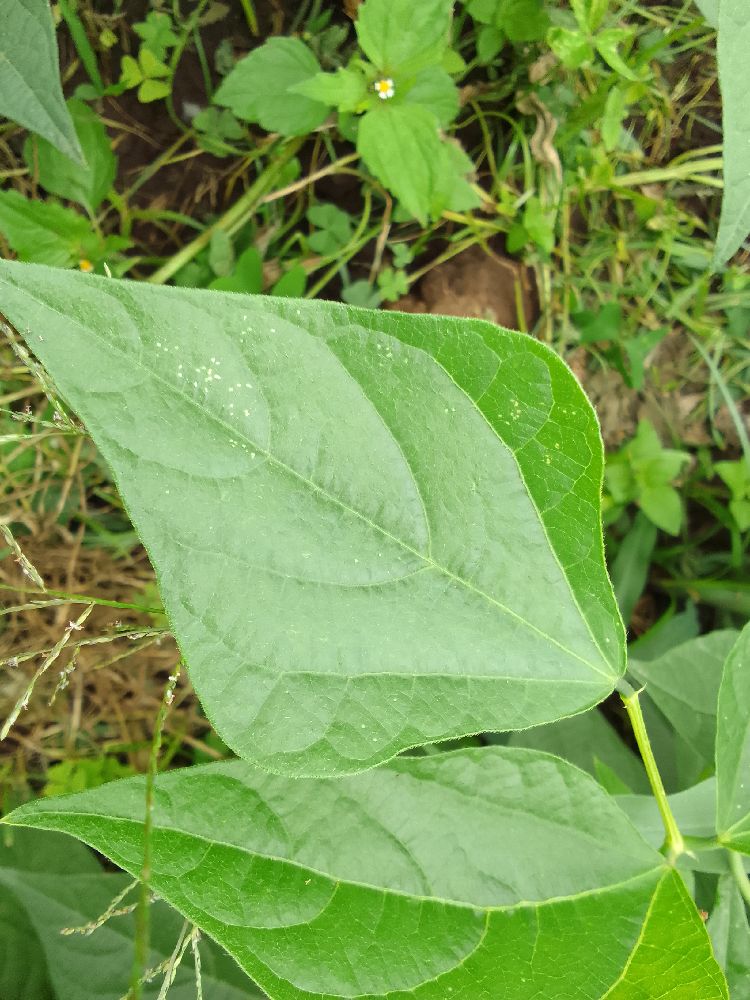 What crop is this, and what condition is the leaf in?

common bean, healthy
